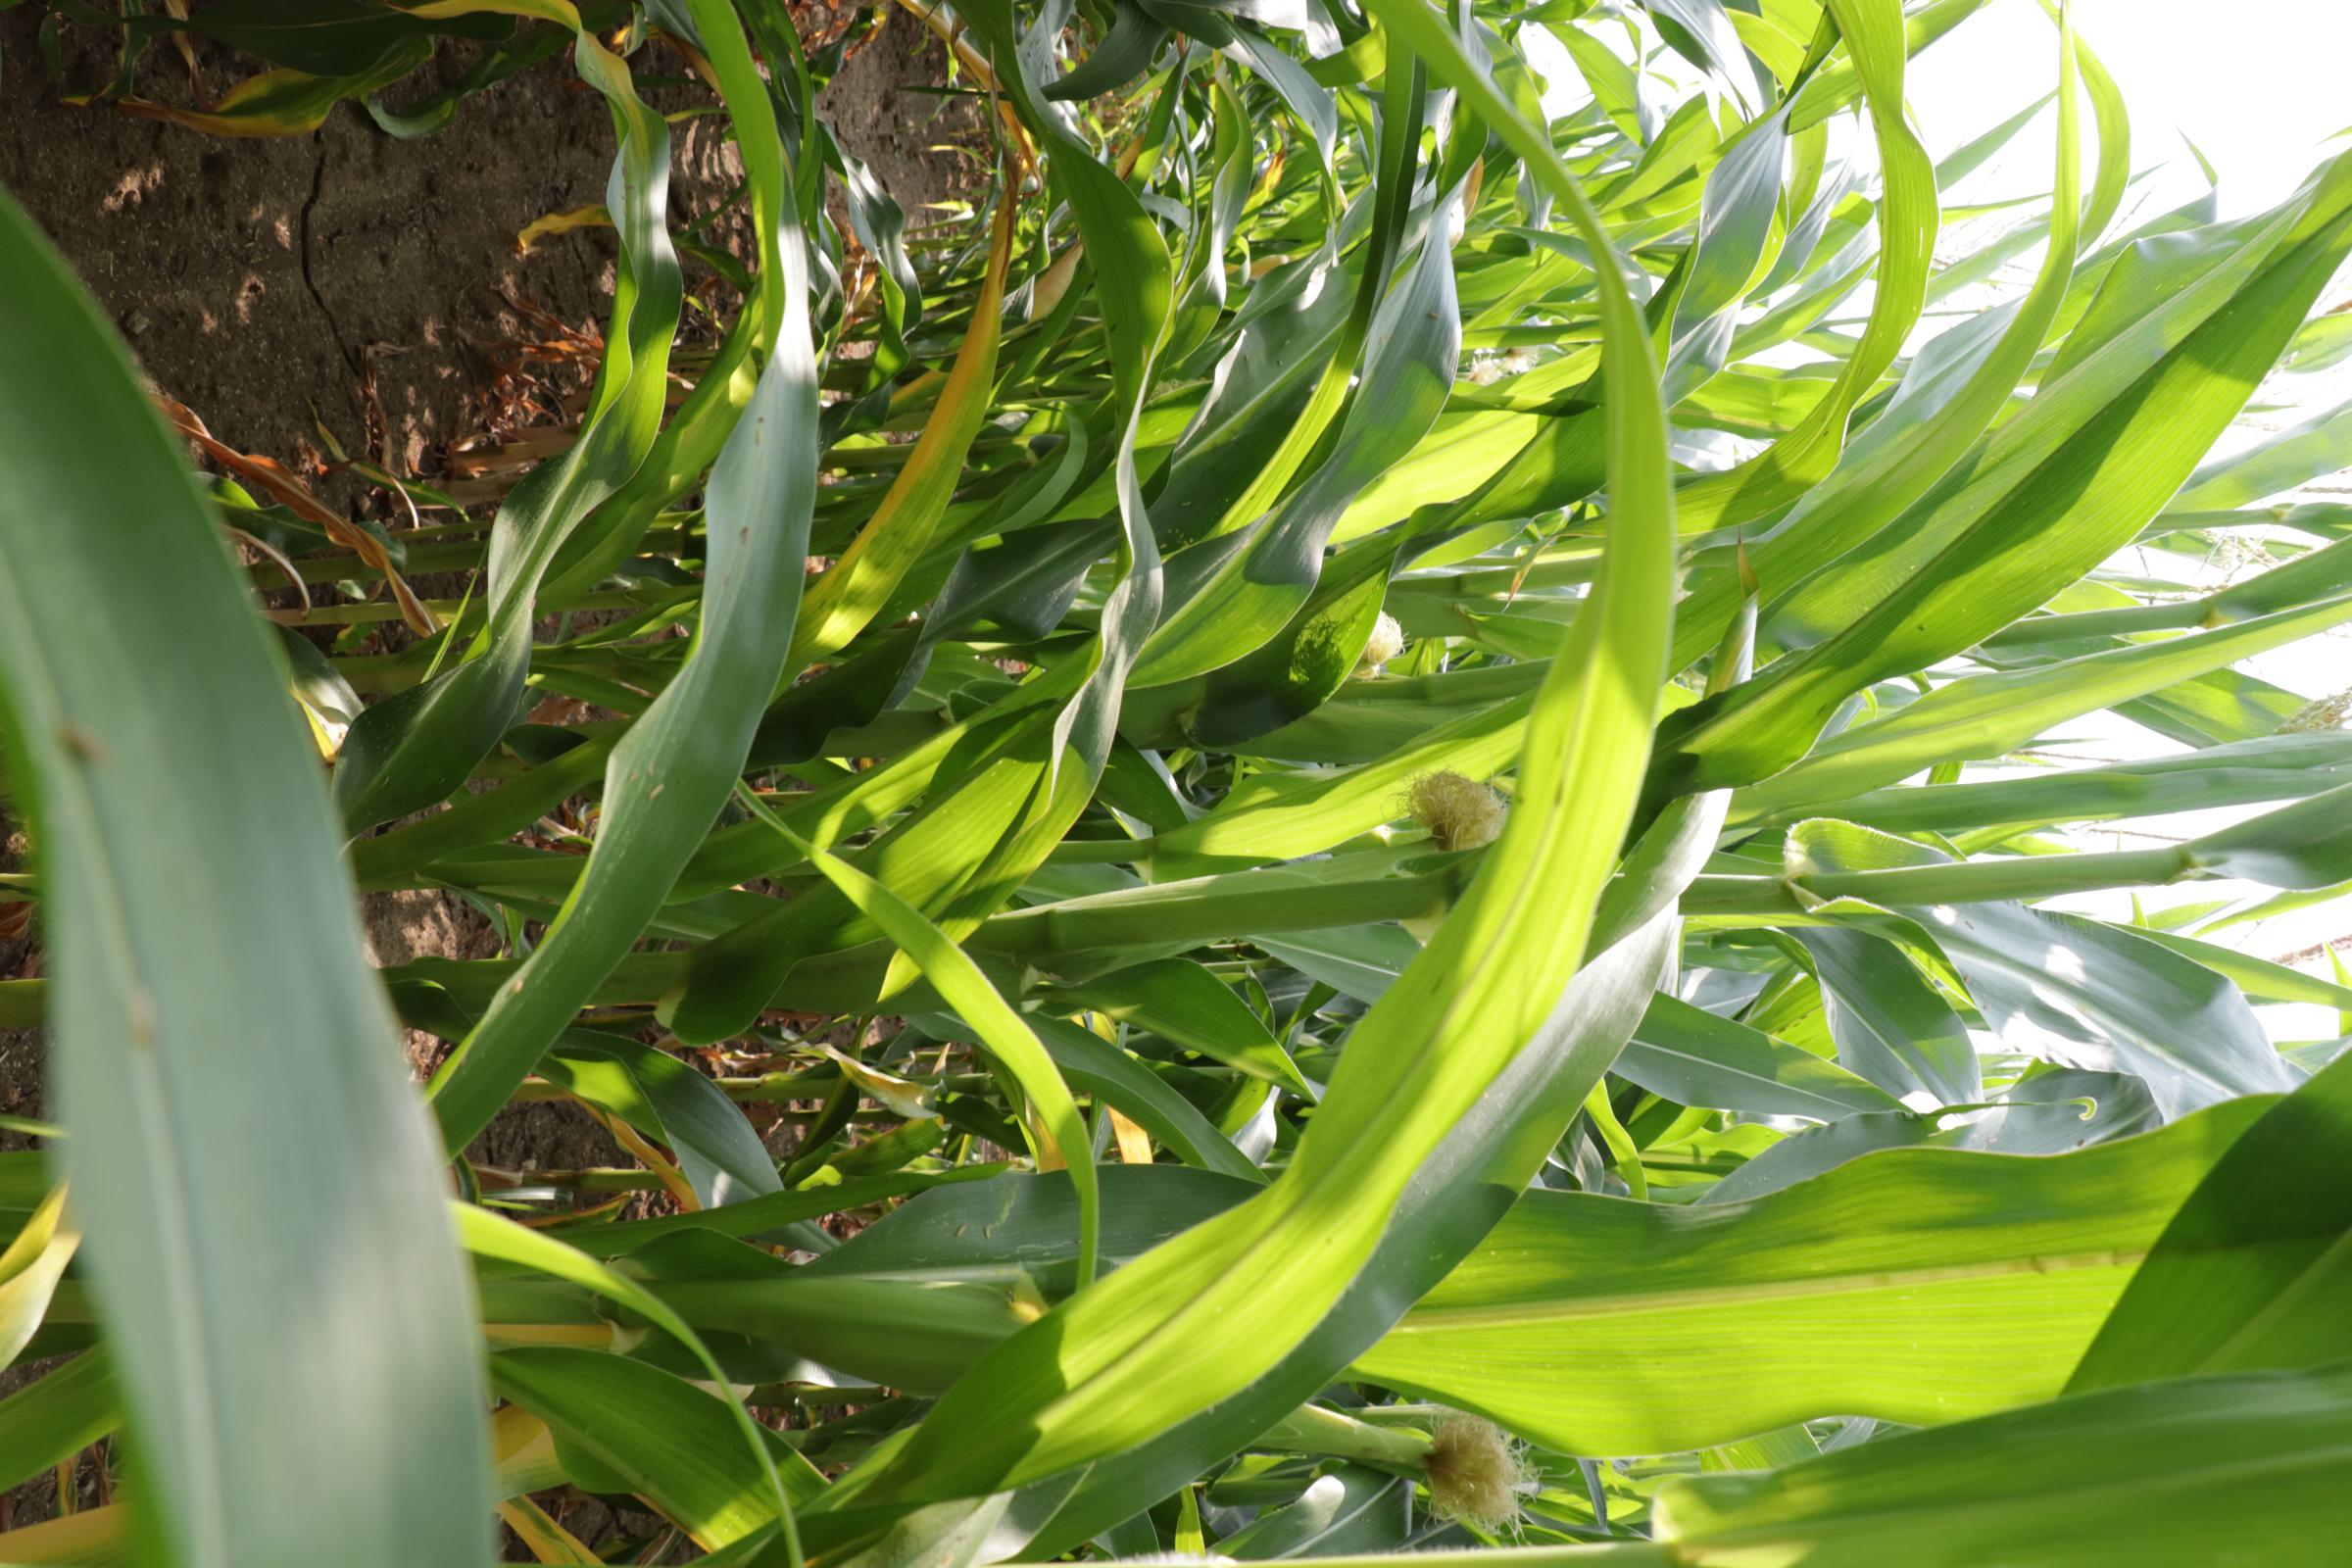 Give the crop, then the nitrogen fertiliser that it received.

maize, reduced nitrogen fertilisation
